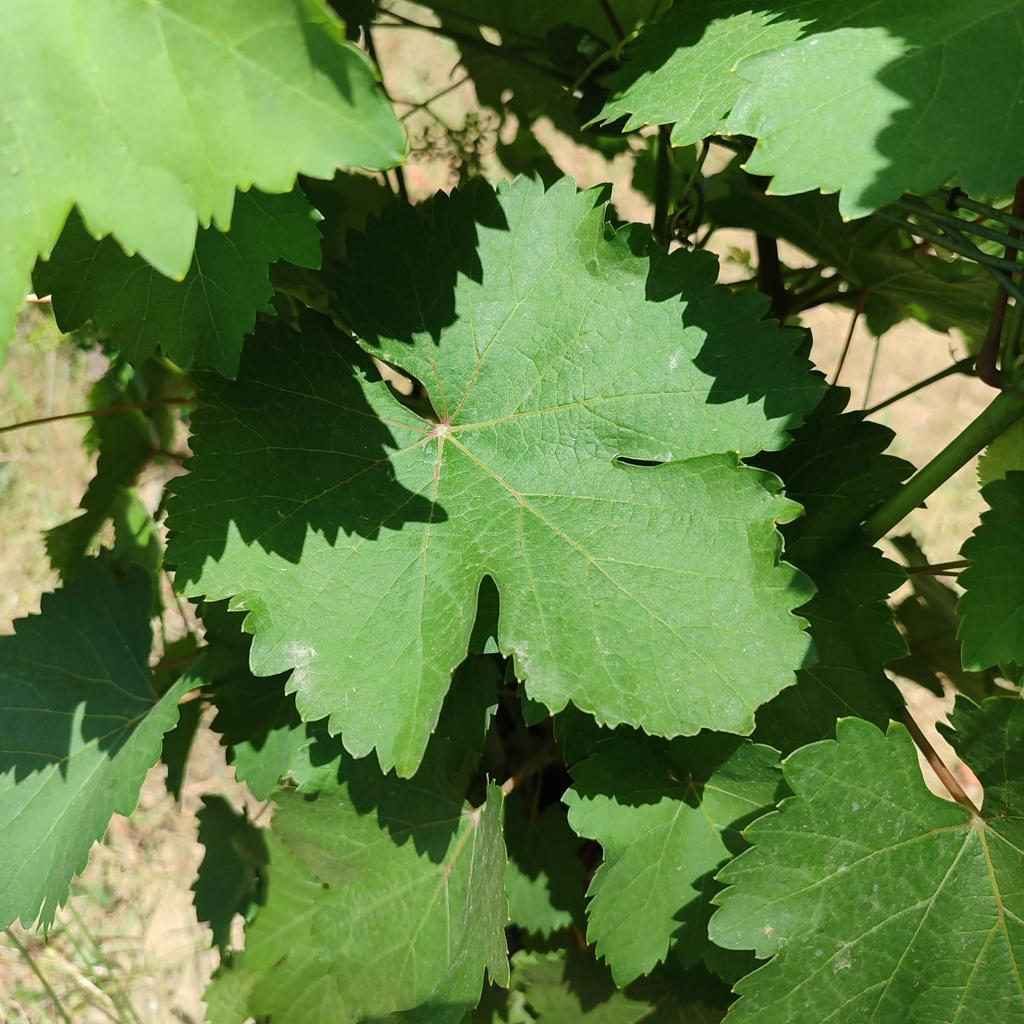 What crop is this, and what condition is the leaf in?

grapevine, healthy
